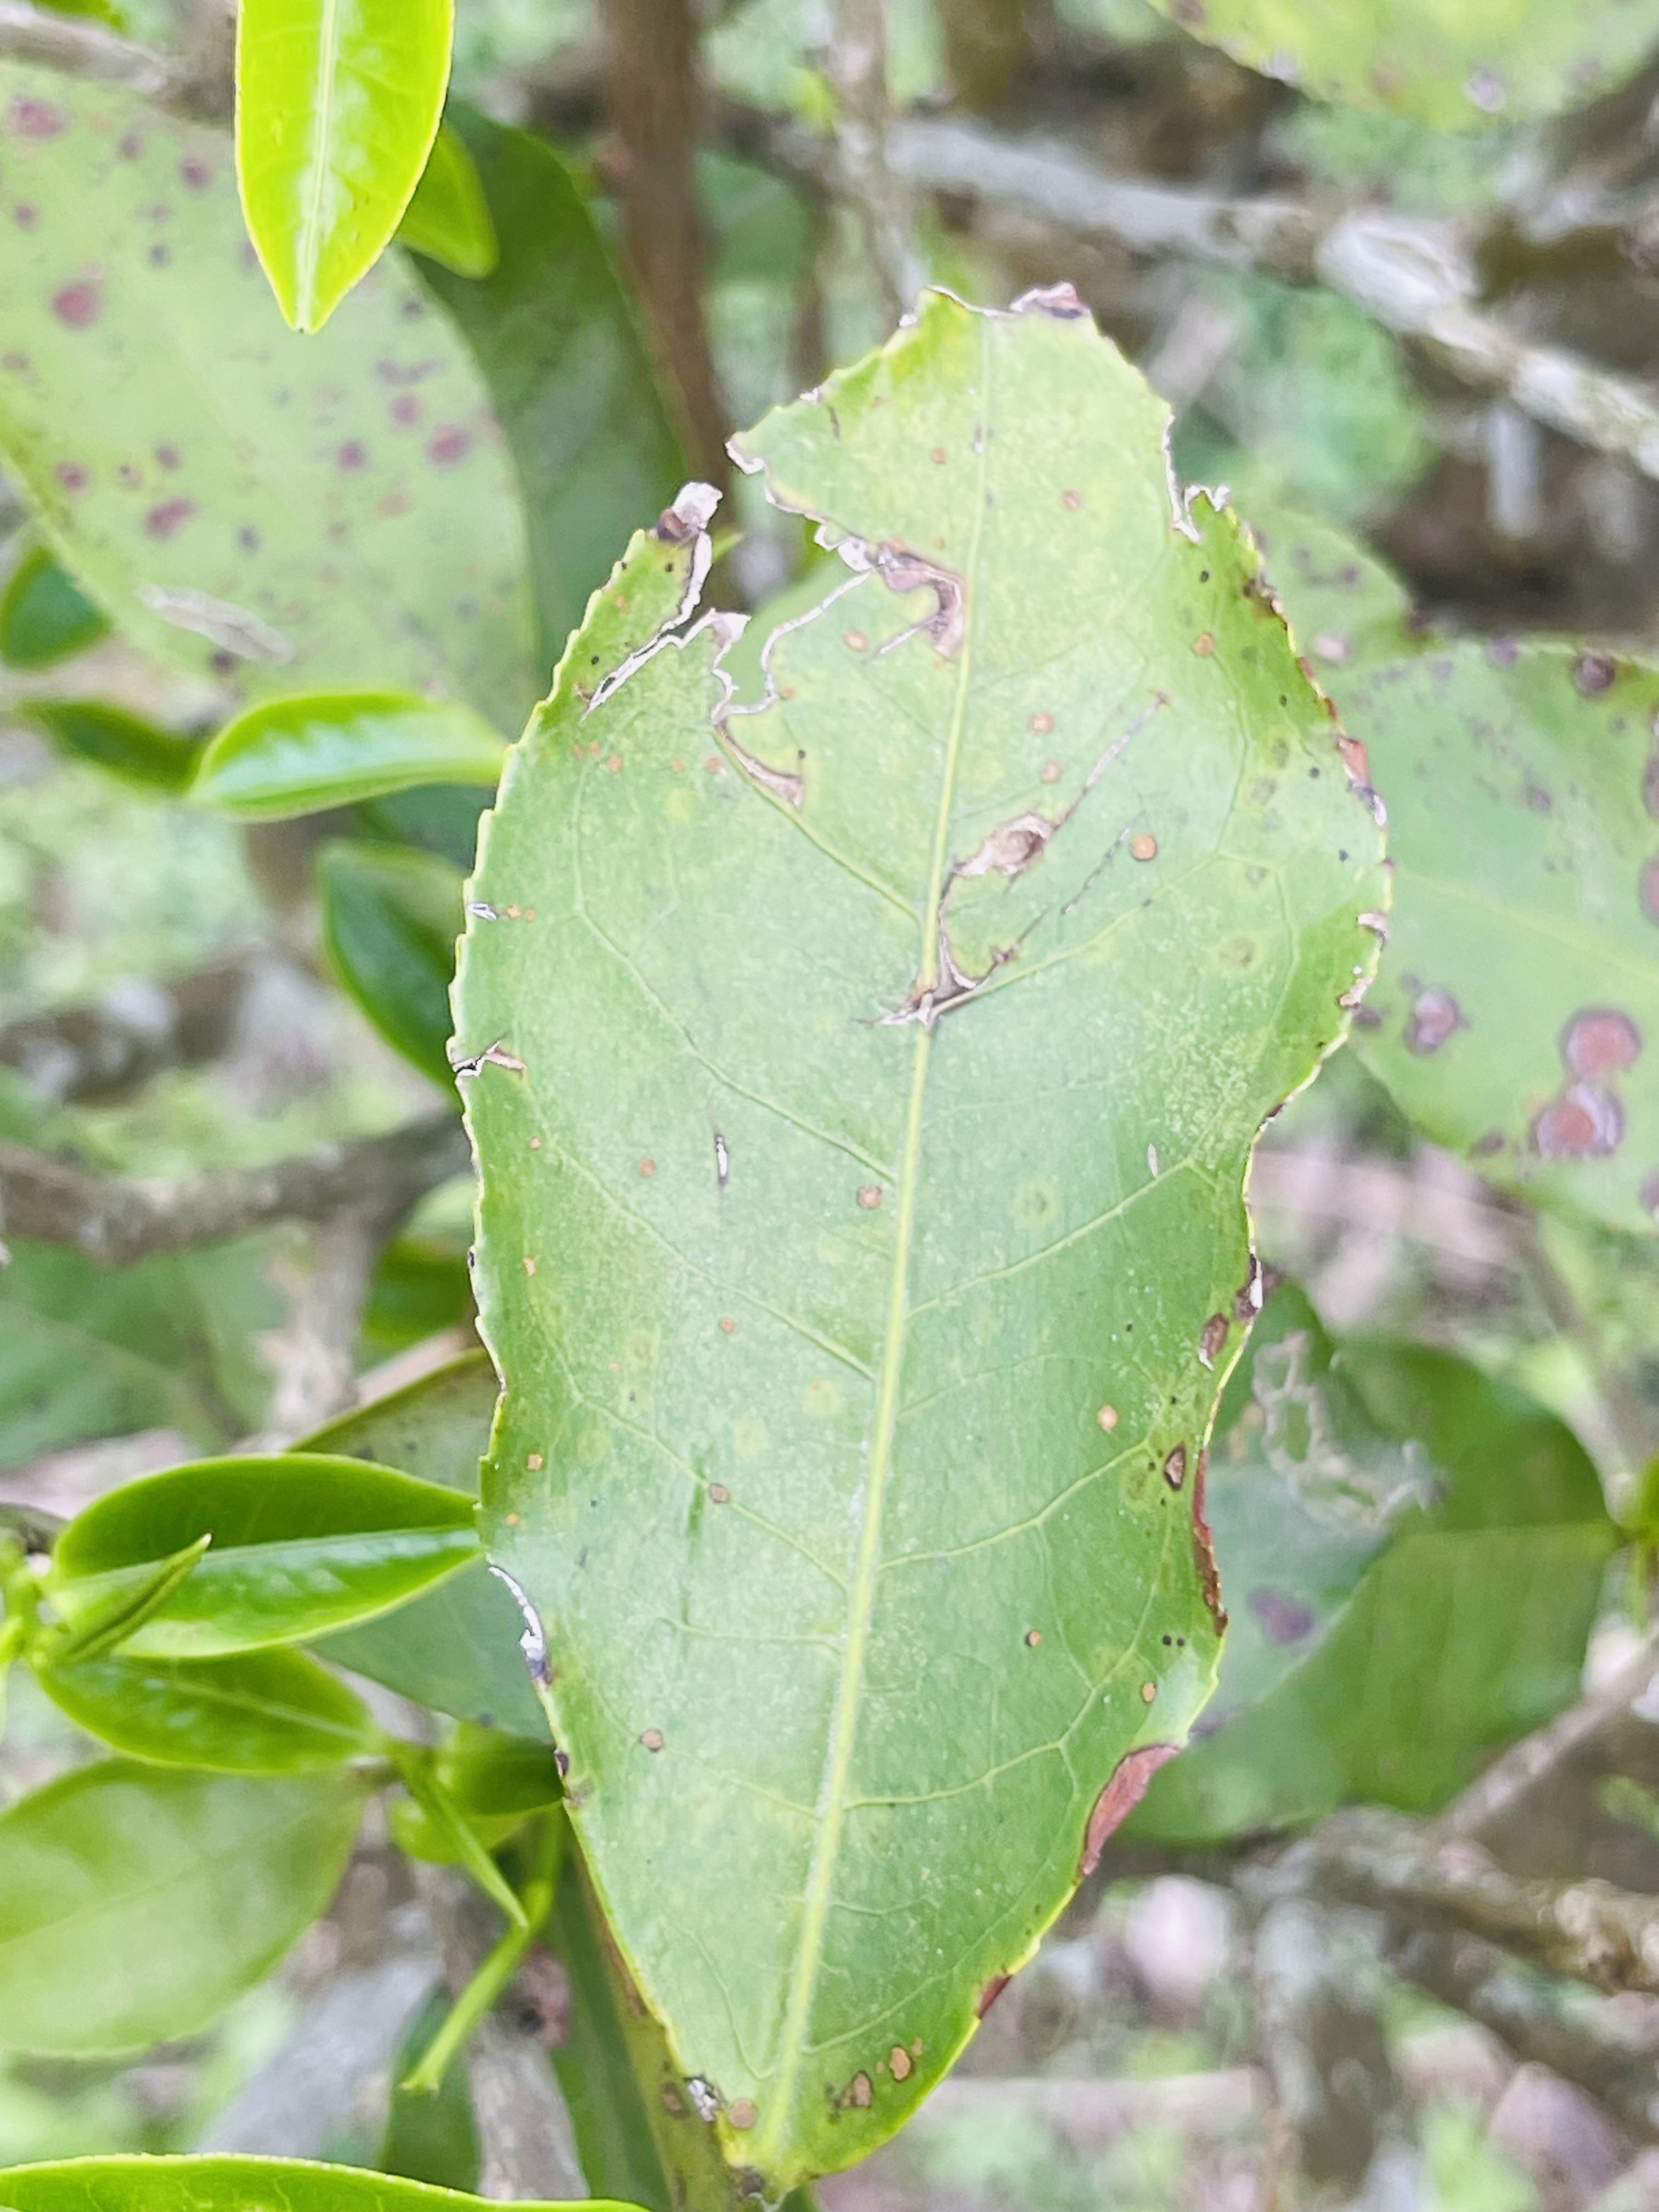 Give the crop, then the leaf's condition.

tea, red rust
